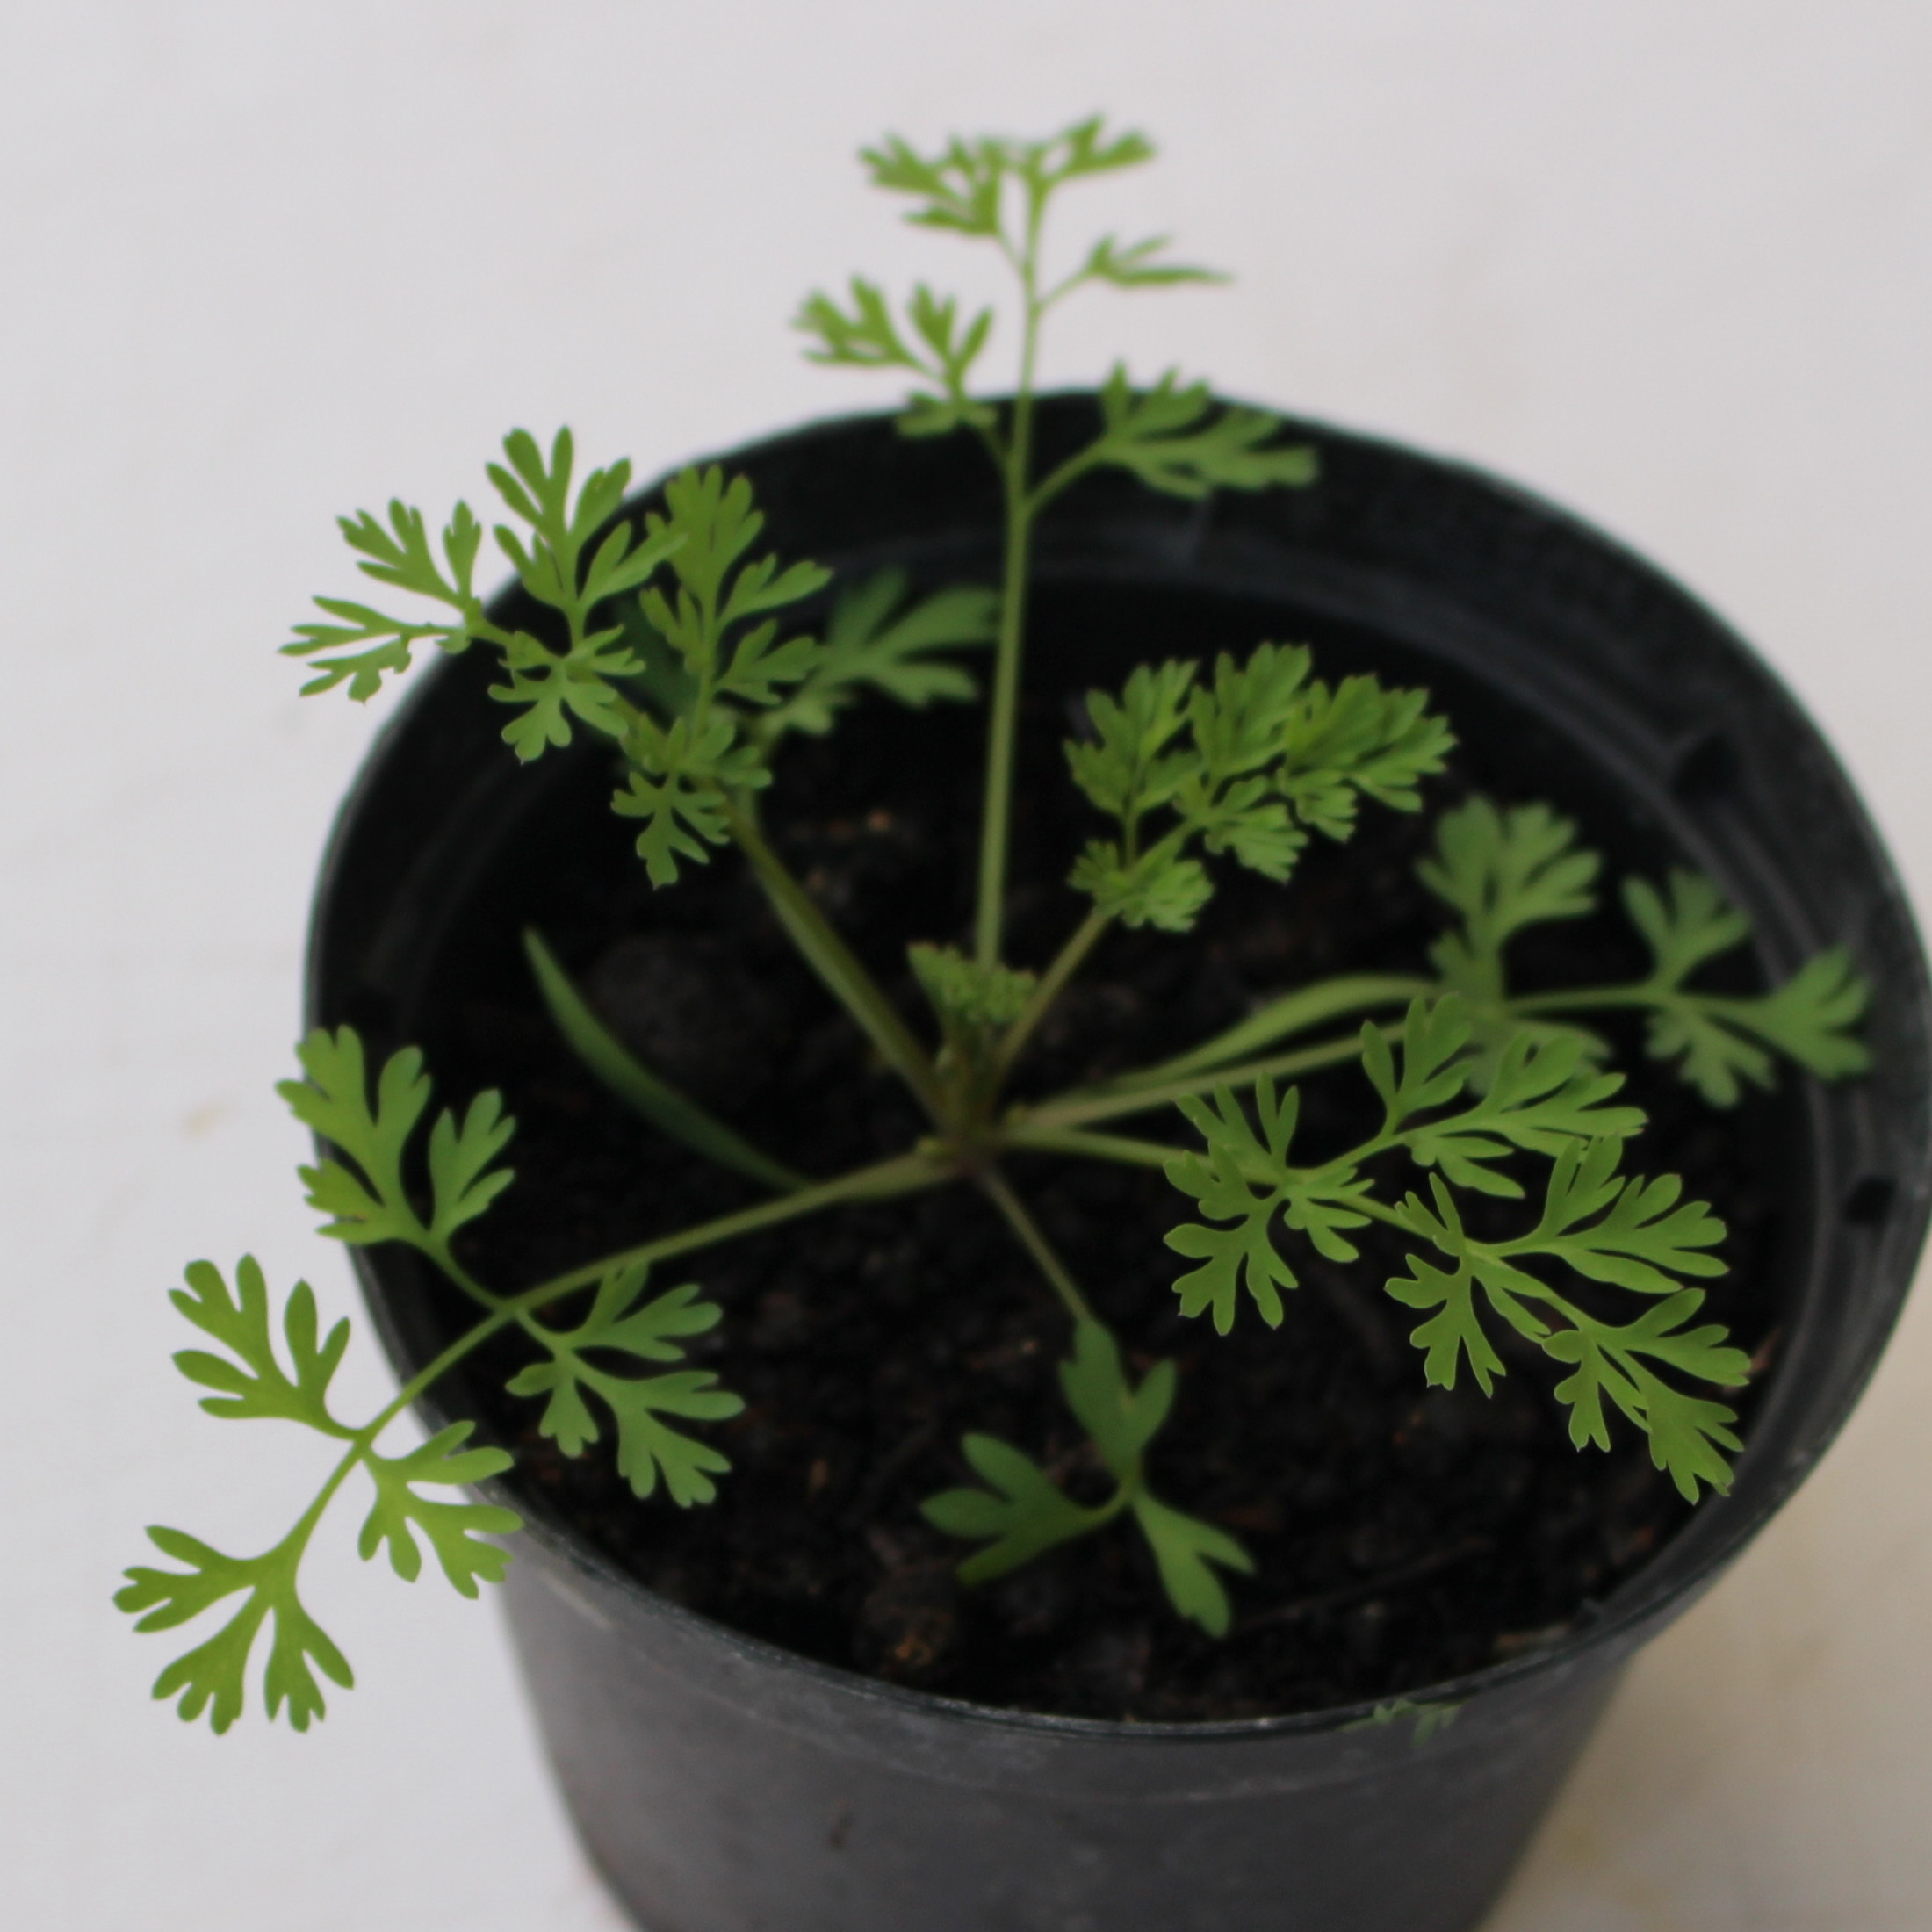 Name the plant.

Fumaria officinalis
